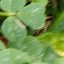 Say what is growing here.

unstructured weed
